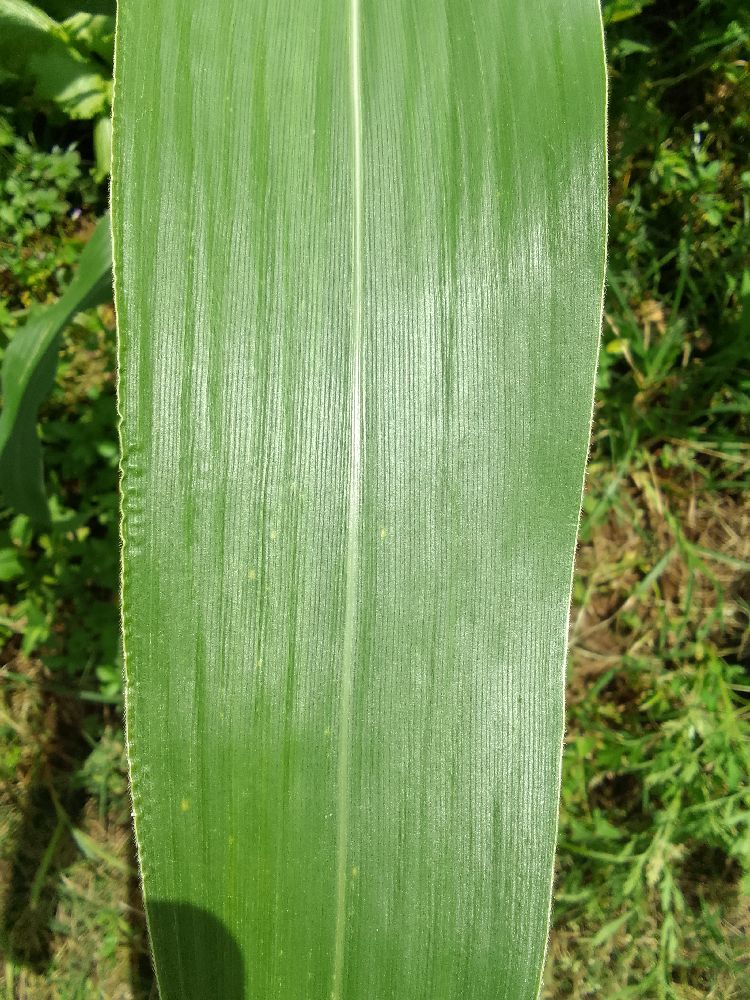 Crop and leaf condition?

maize, healthy
